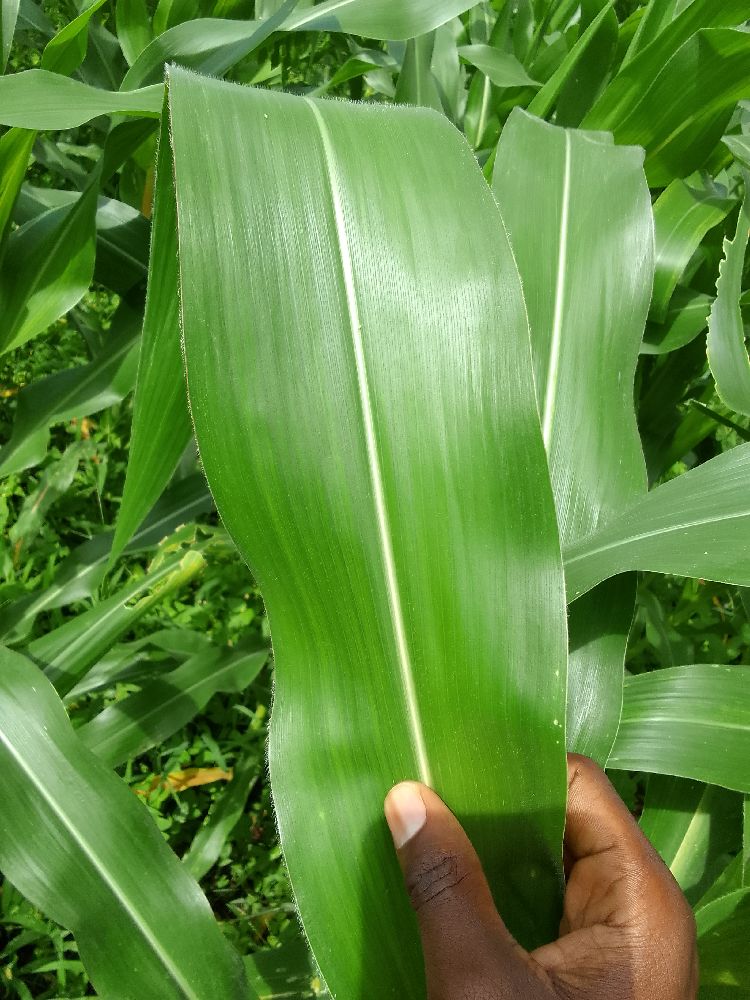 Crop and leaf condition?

maize, healthy
